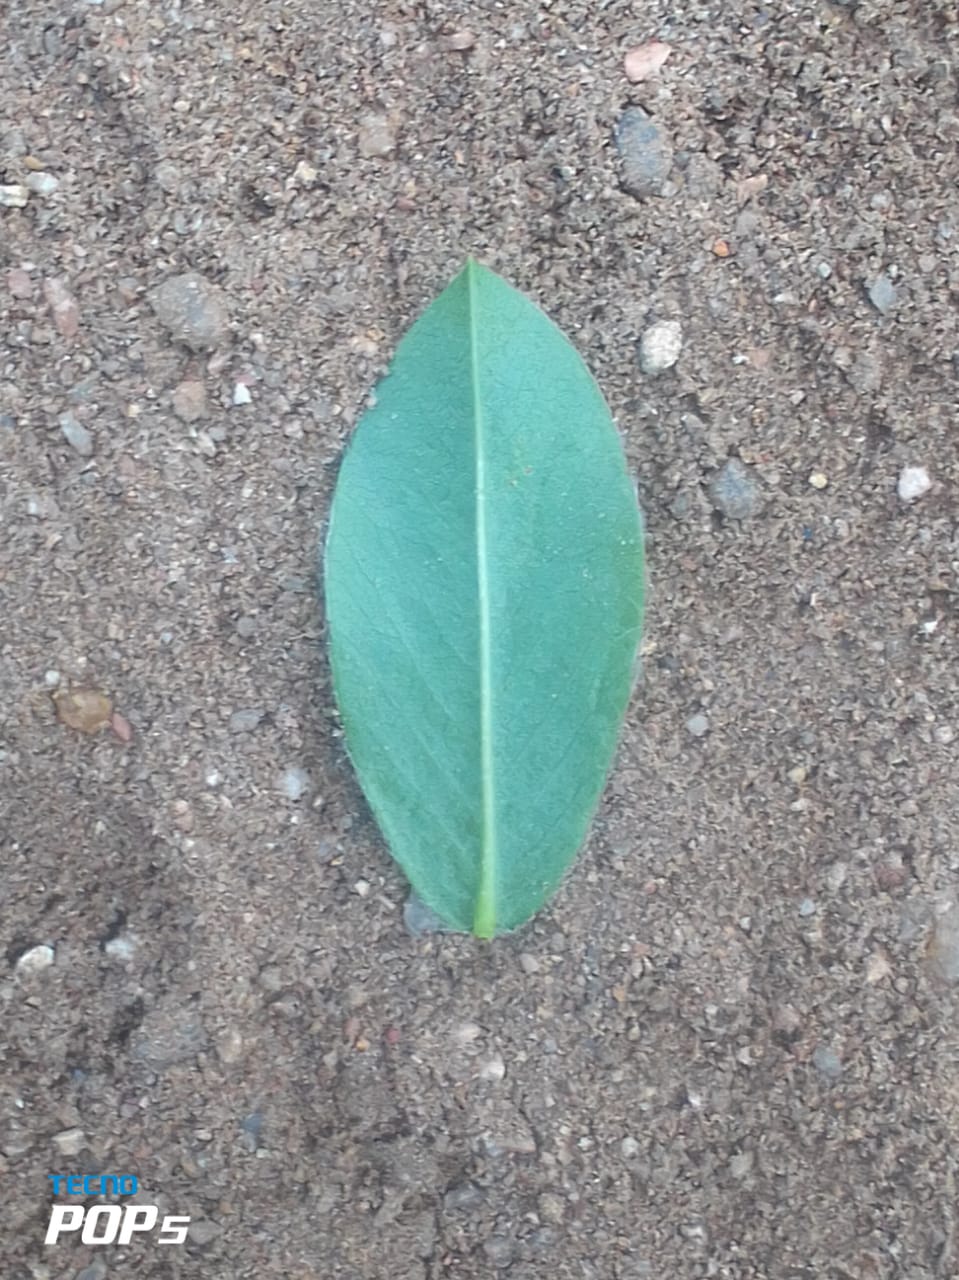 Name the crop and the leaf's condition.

peanut, healthy leaves
